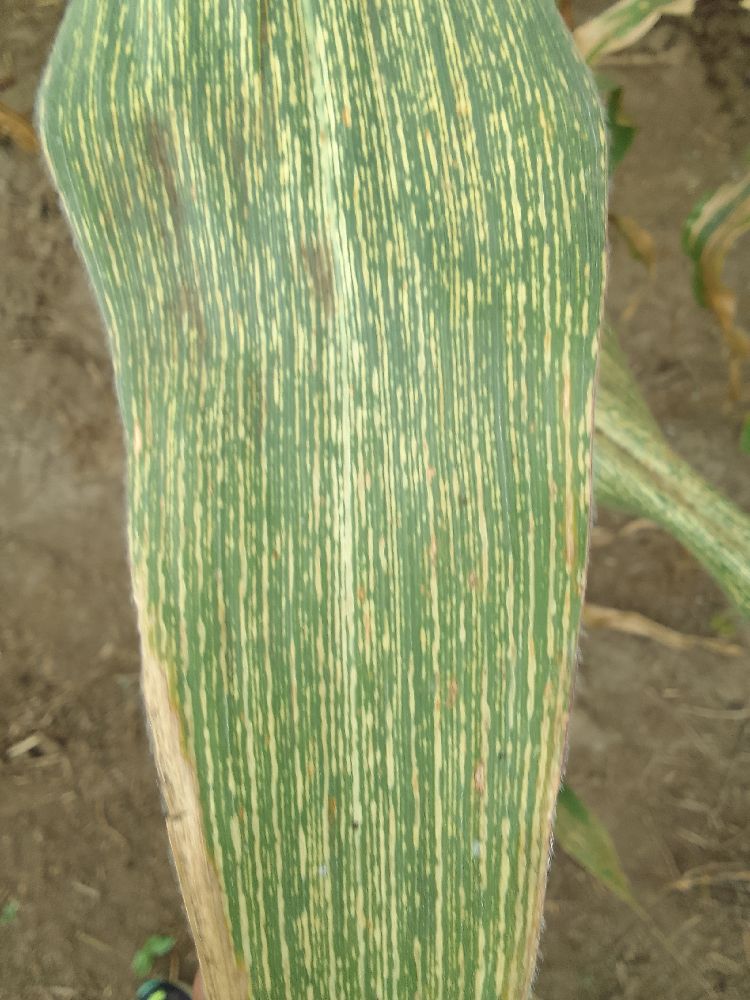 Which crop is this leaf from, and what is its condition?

maize, maize streak virus
